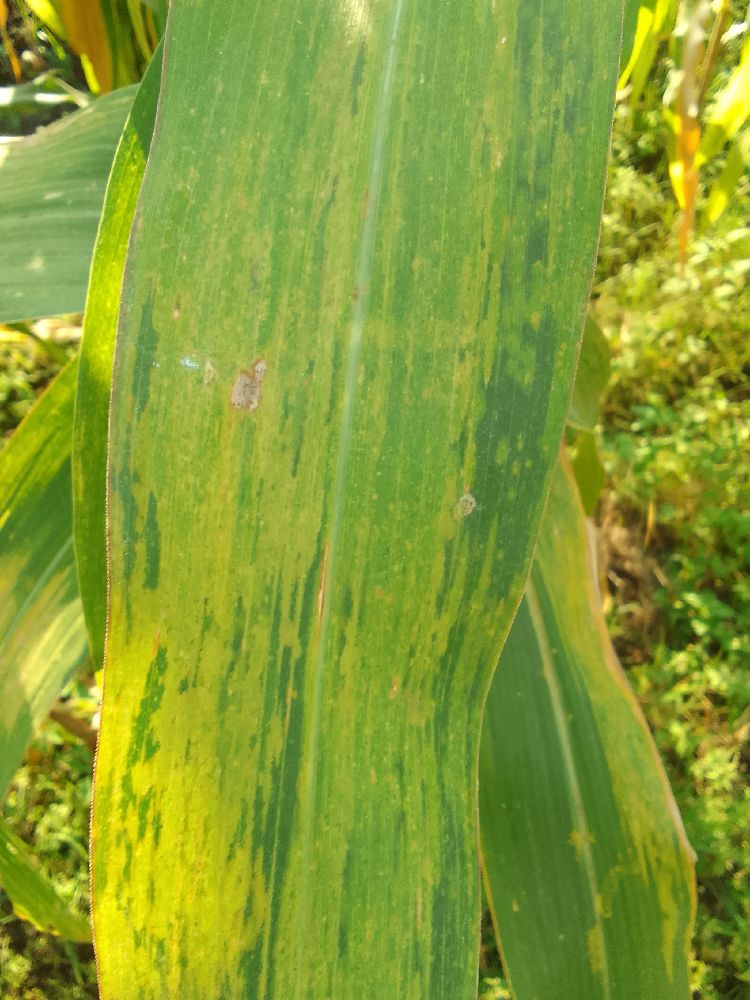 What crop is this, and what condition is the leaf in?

maize, maize lethal necrosis
